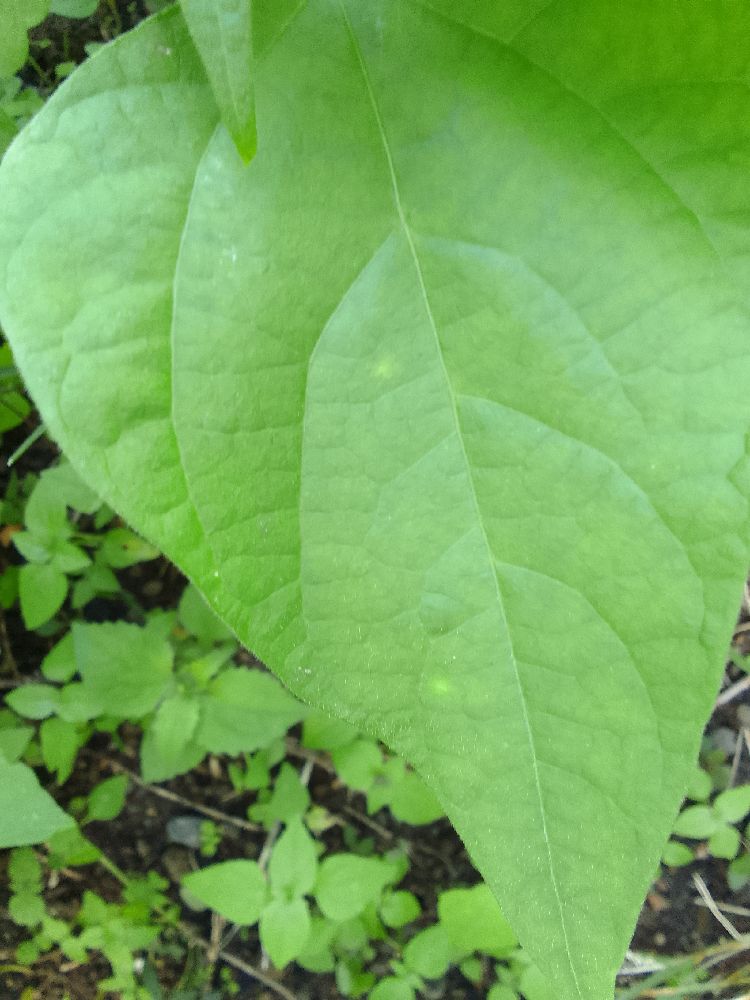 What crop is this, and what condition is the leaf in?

common bean, healthy
